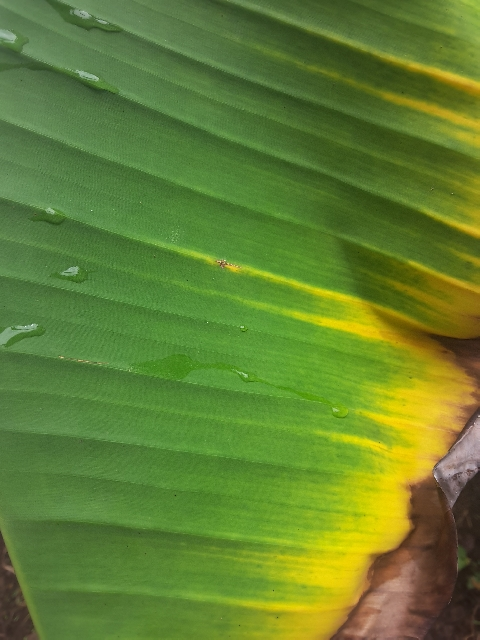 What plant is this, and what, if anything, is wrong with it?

banana, fusarium wilt race 1
